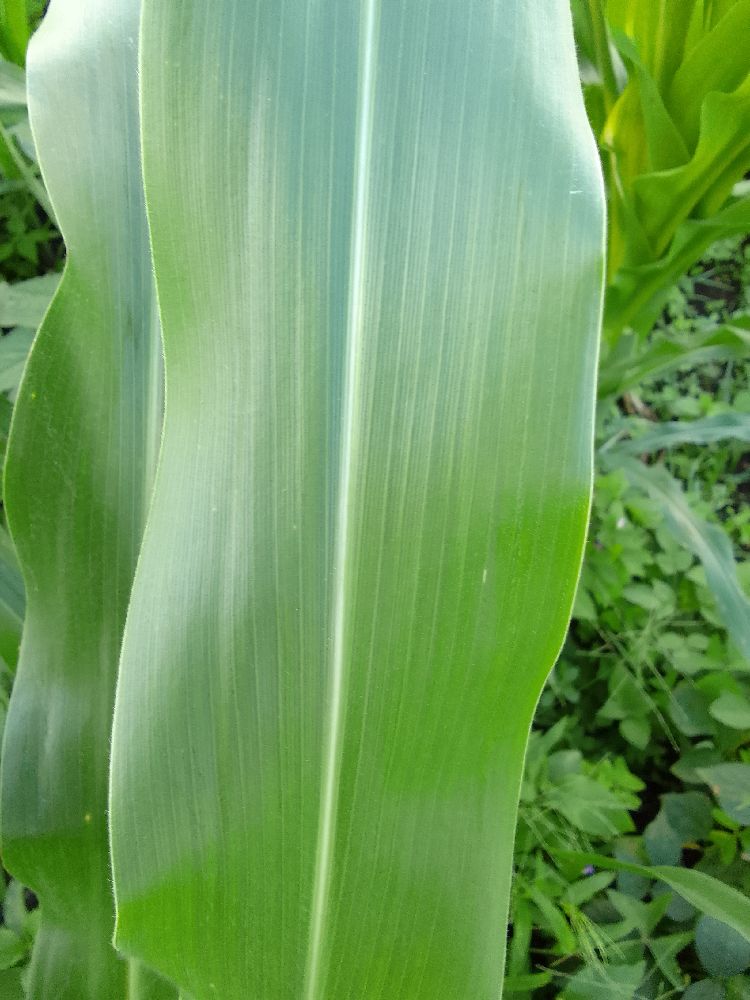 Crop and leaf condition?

maize, healthy
